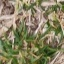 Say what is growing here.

grass
